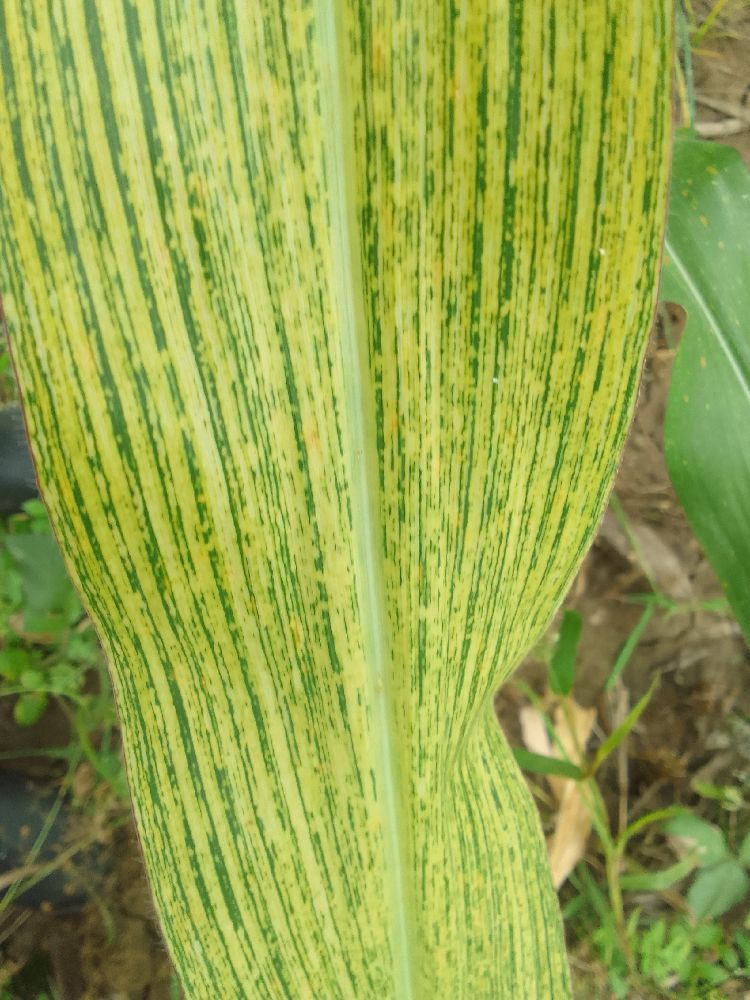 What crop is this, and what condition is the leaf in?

maize, maize streak virus
